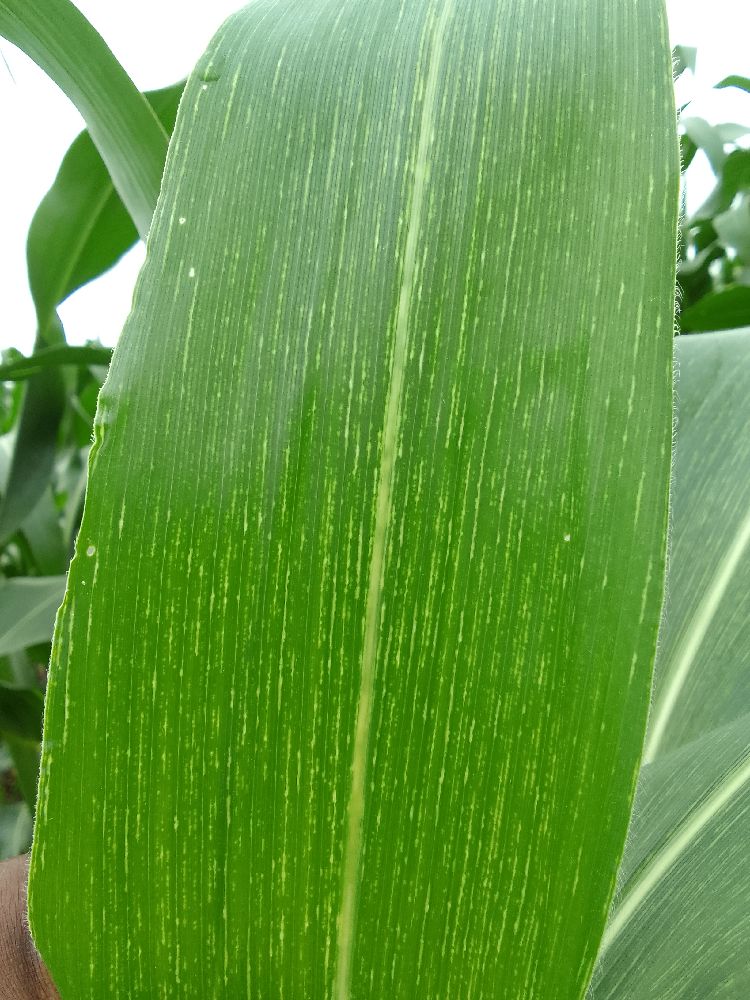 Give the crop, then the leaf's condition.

maize, maize streak virus
